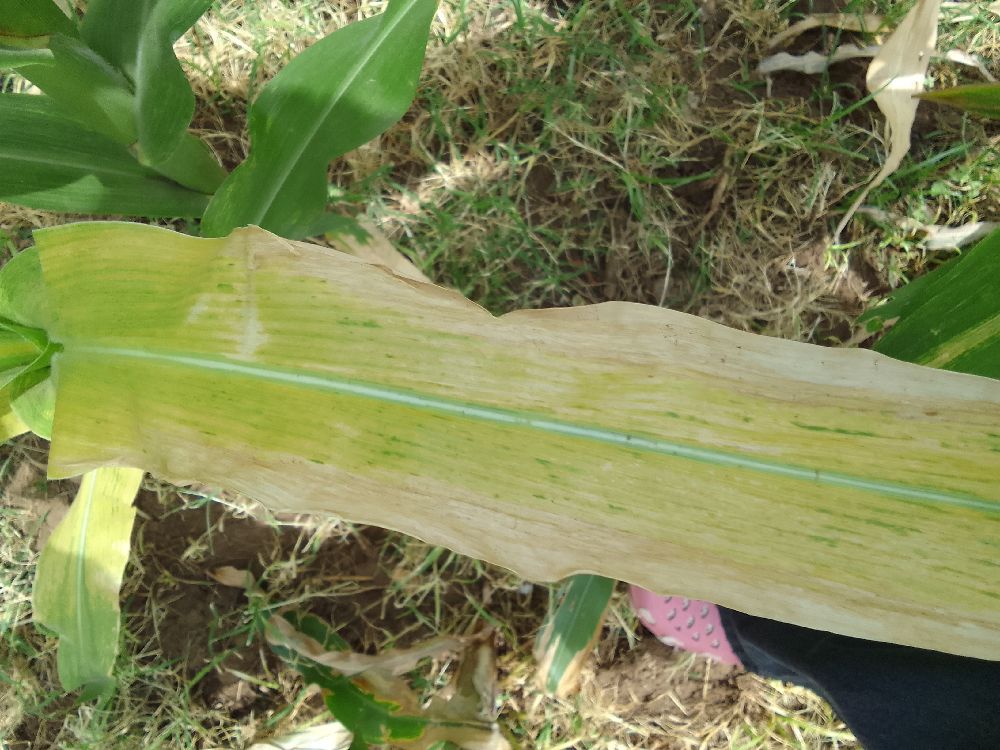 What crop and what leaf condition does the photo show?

maize, maize lethal necrosis
